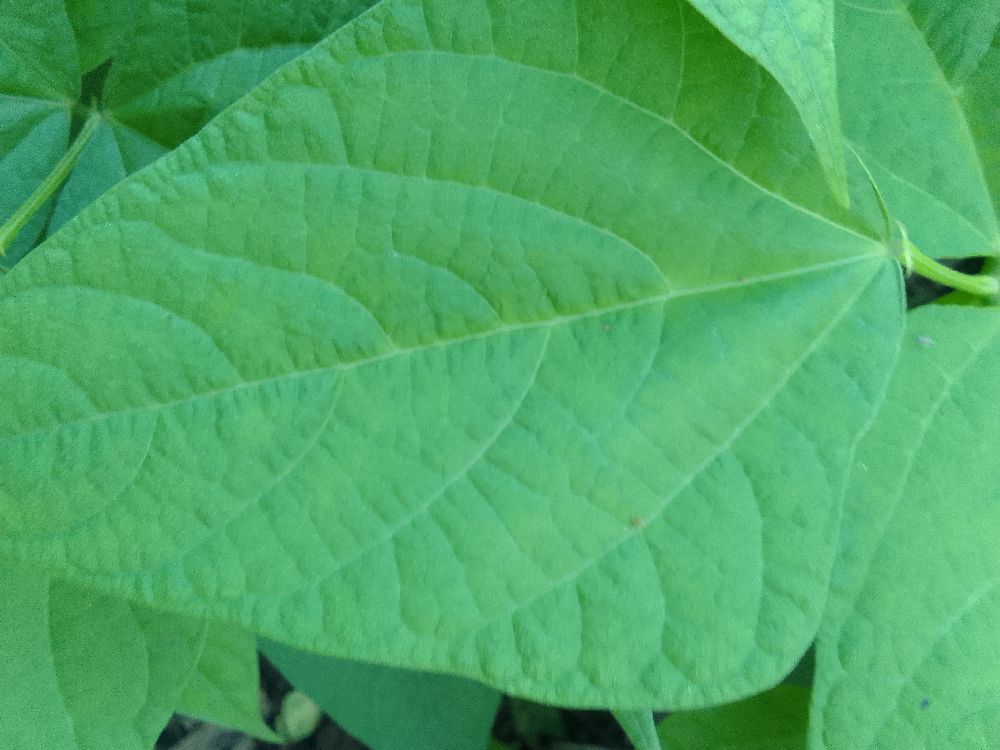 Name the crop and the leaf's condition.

common bean, healthy
